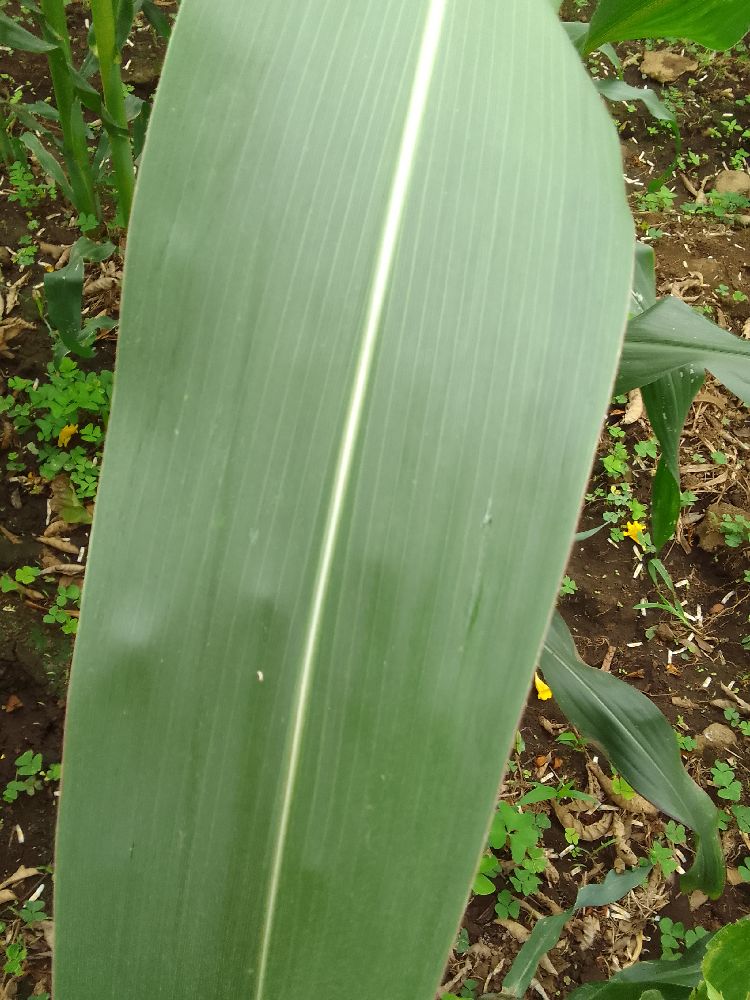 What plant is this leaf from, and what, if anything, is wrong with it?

maize, healthy
